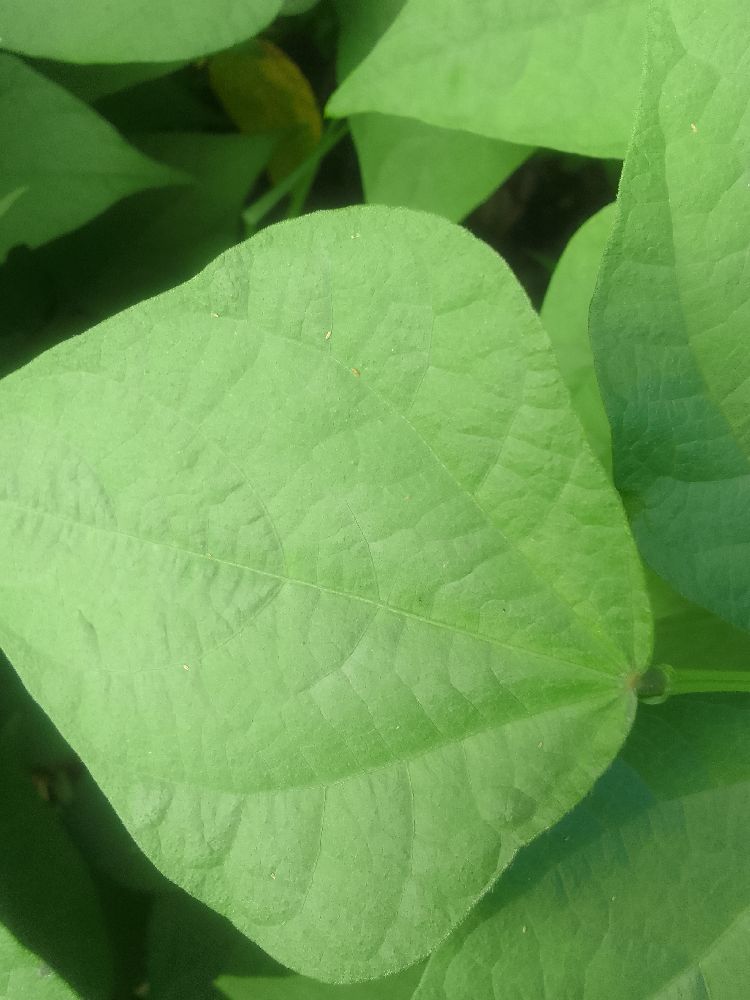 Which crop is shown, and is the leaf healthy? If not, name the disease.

common bean, healthy
